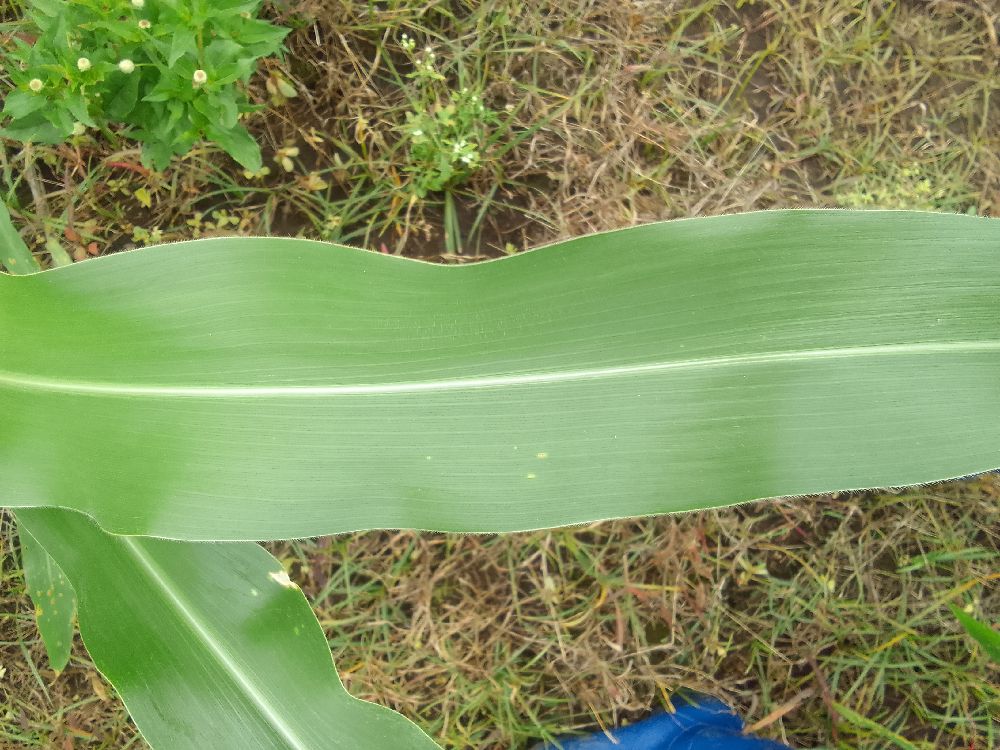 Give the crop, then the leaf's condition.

maize, healthy
